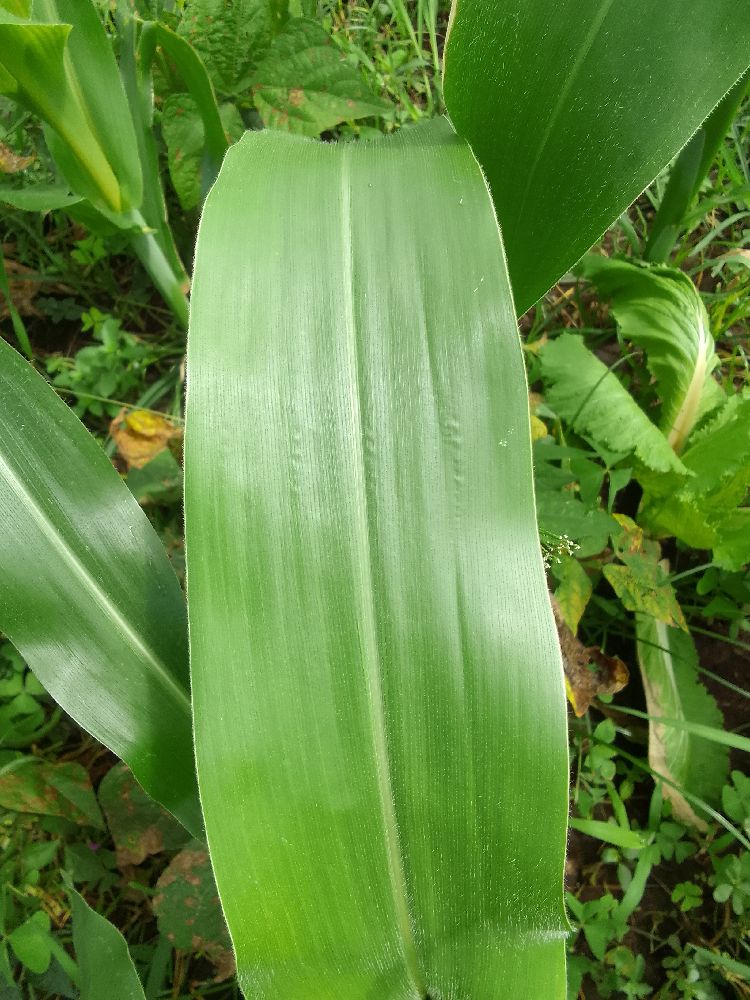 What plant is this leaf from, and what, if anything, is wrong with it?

maize, healthy
